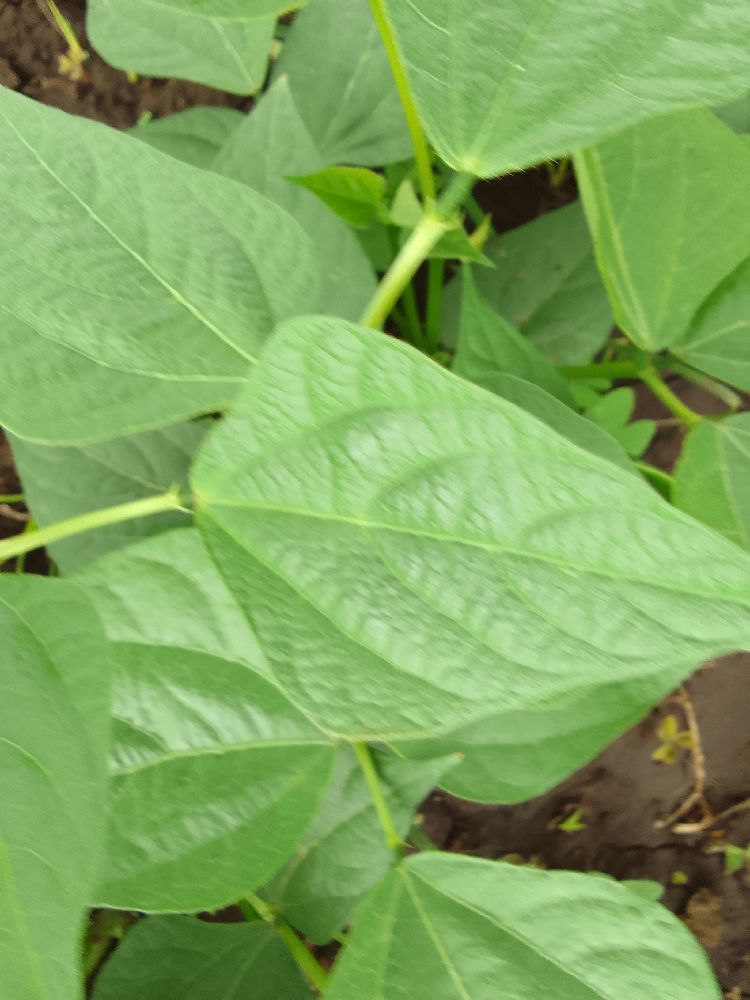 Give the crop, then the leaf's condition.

common bean, healthy
